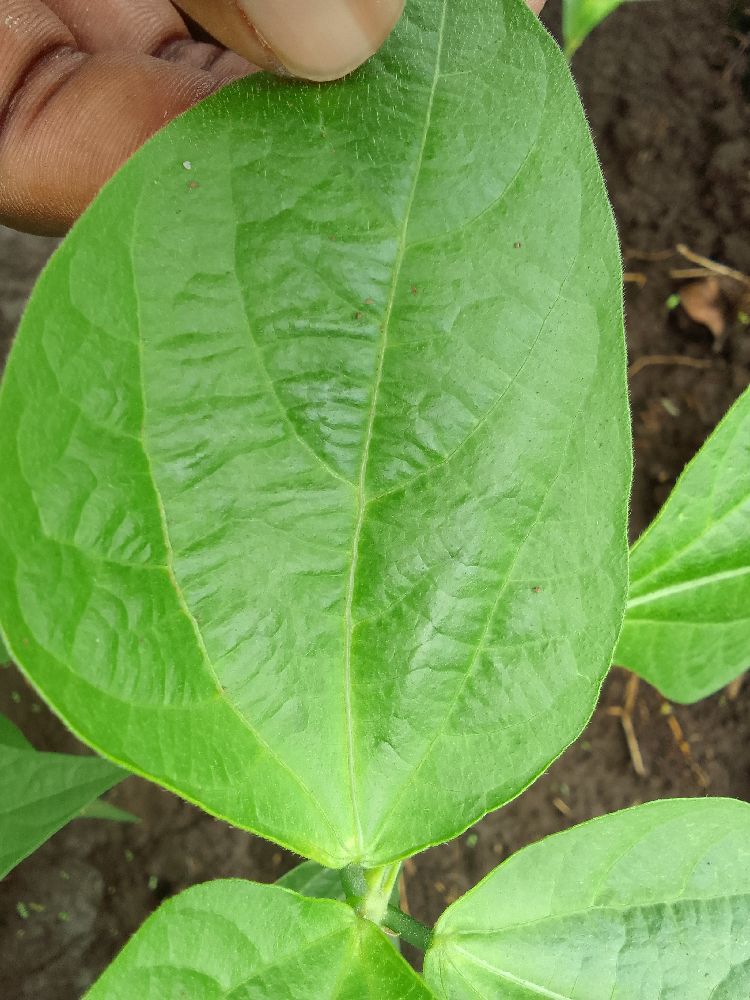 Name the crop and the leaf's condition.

common bean, healthy
